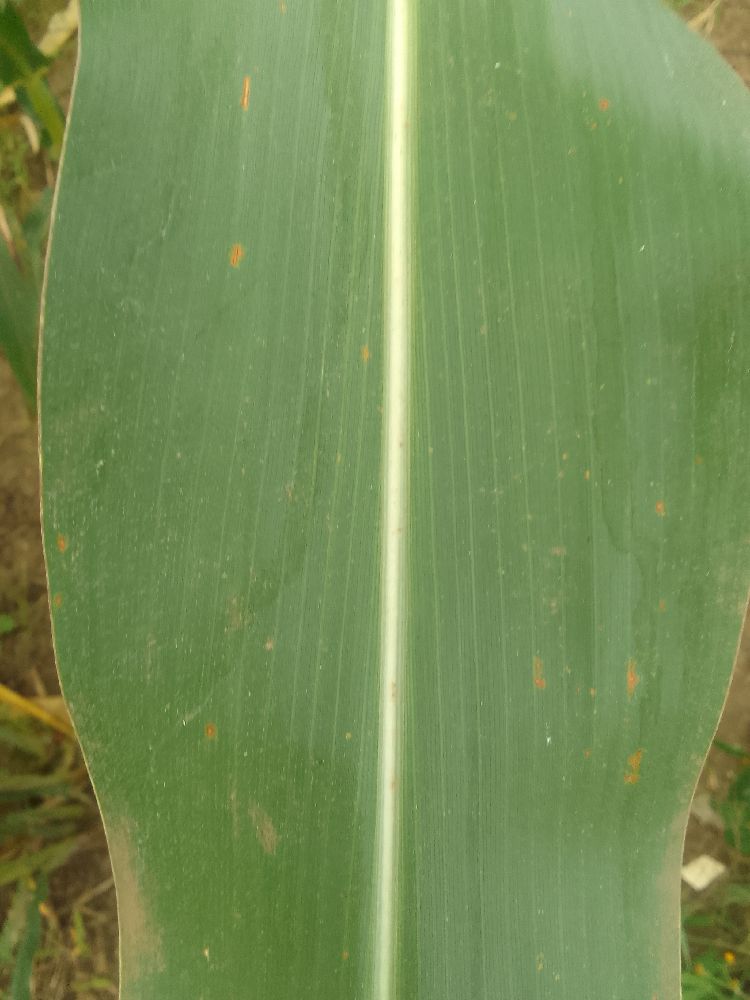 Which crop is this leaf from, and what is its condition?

maize, healthy
